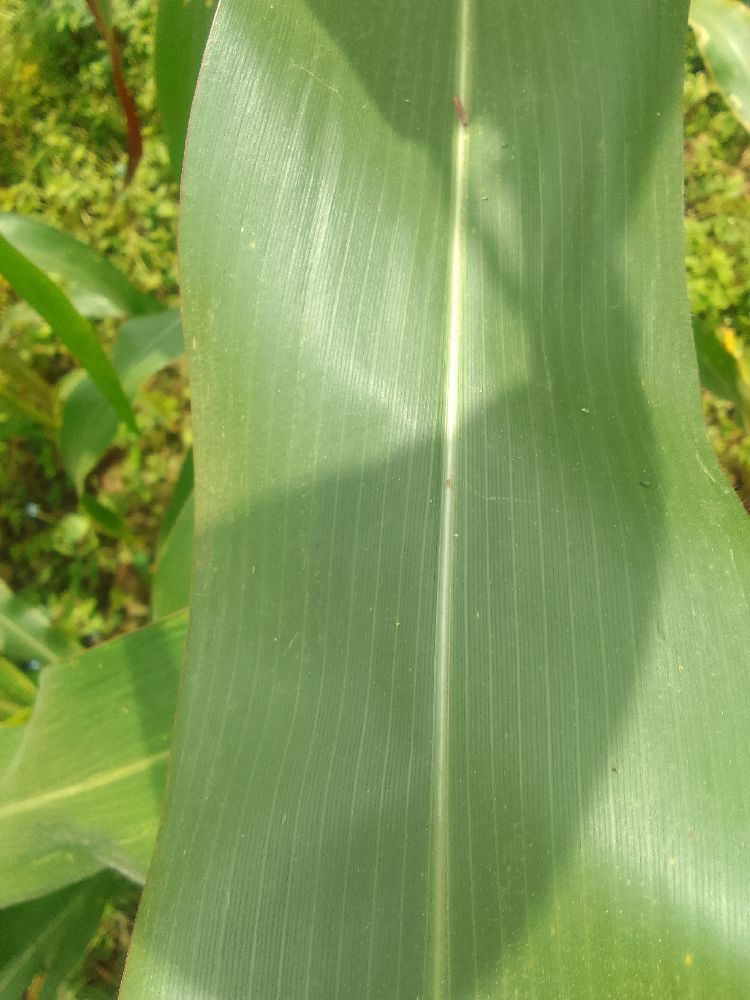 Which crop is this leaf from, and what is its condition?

maize, healthy
